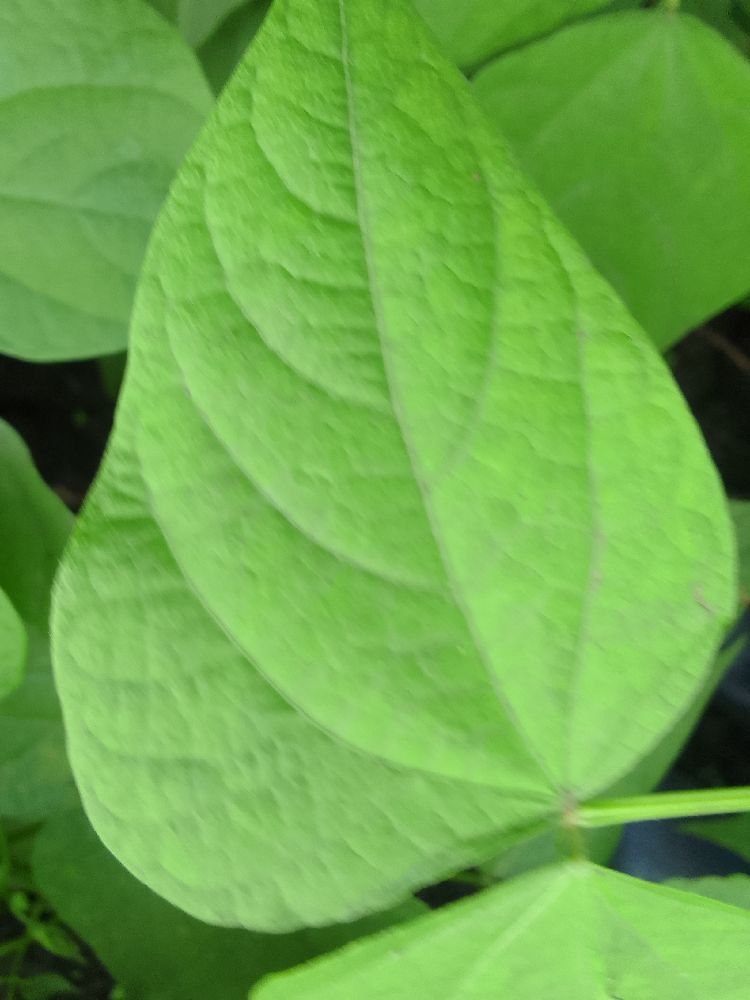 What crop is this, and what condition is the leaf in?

common bean, healthy
